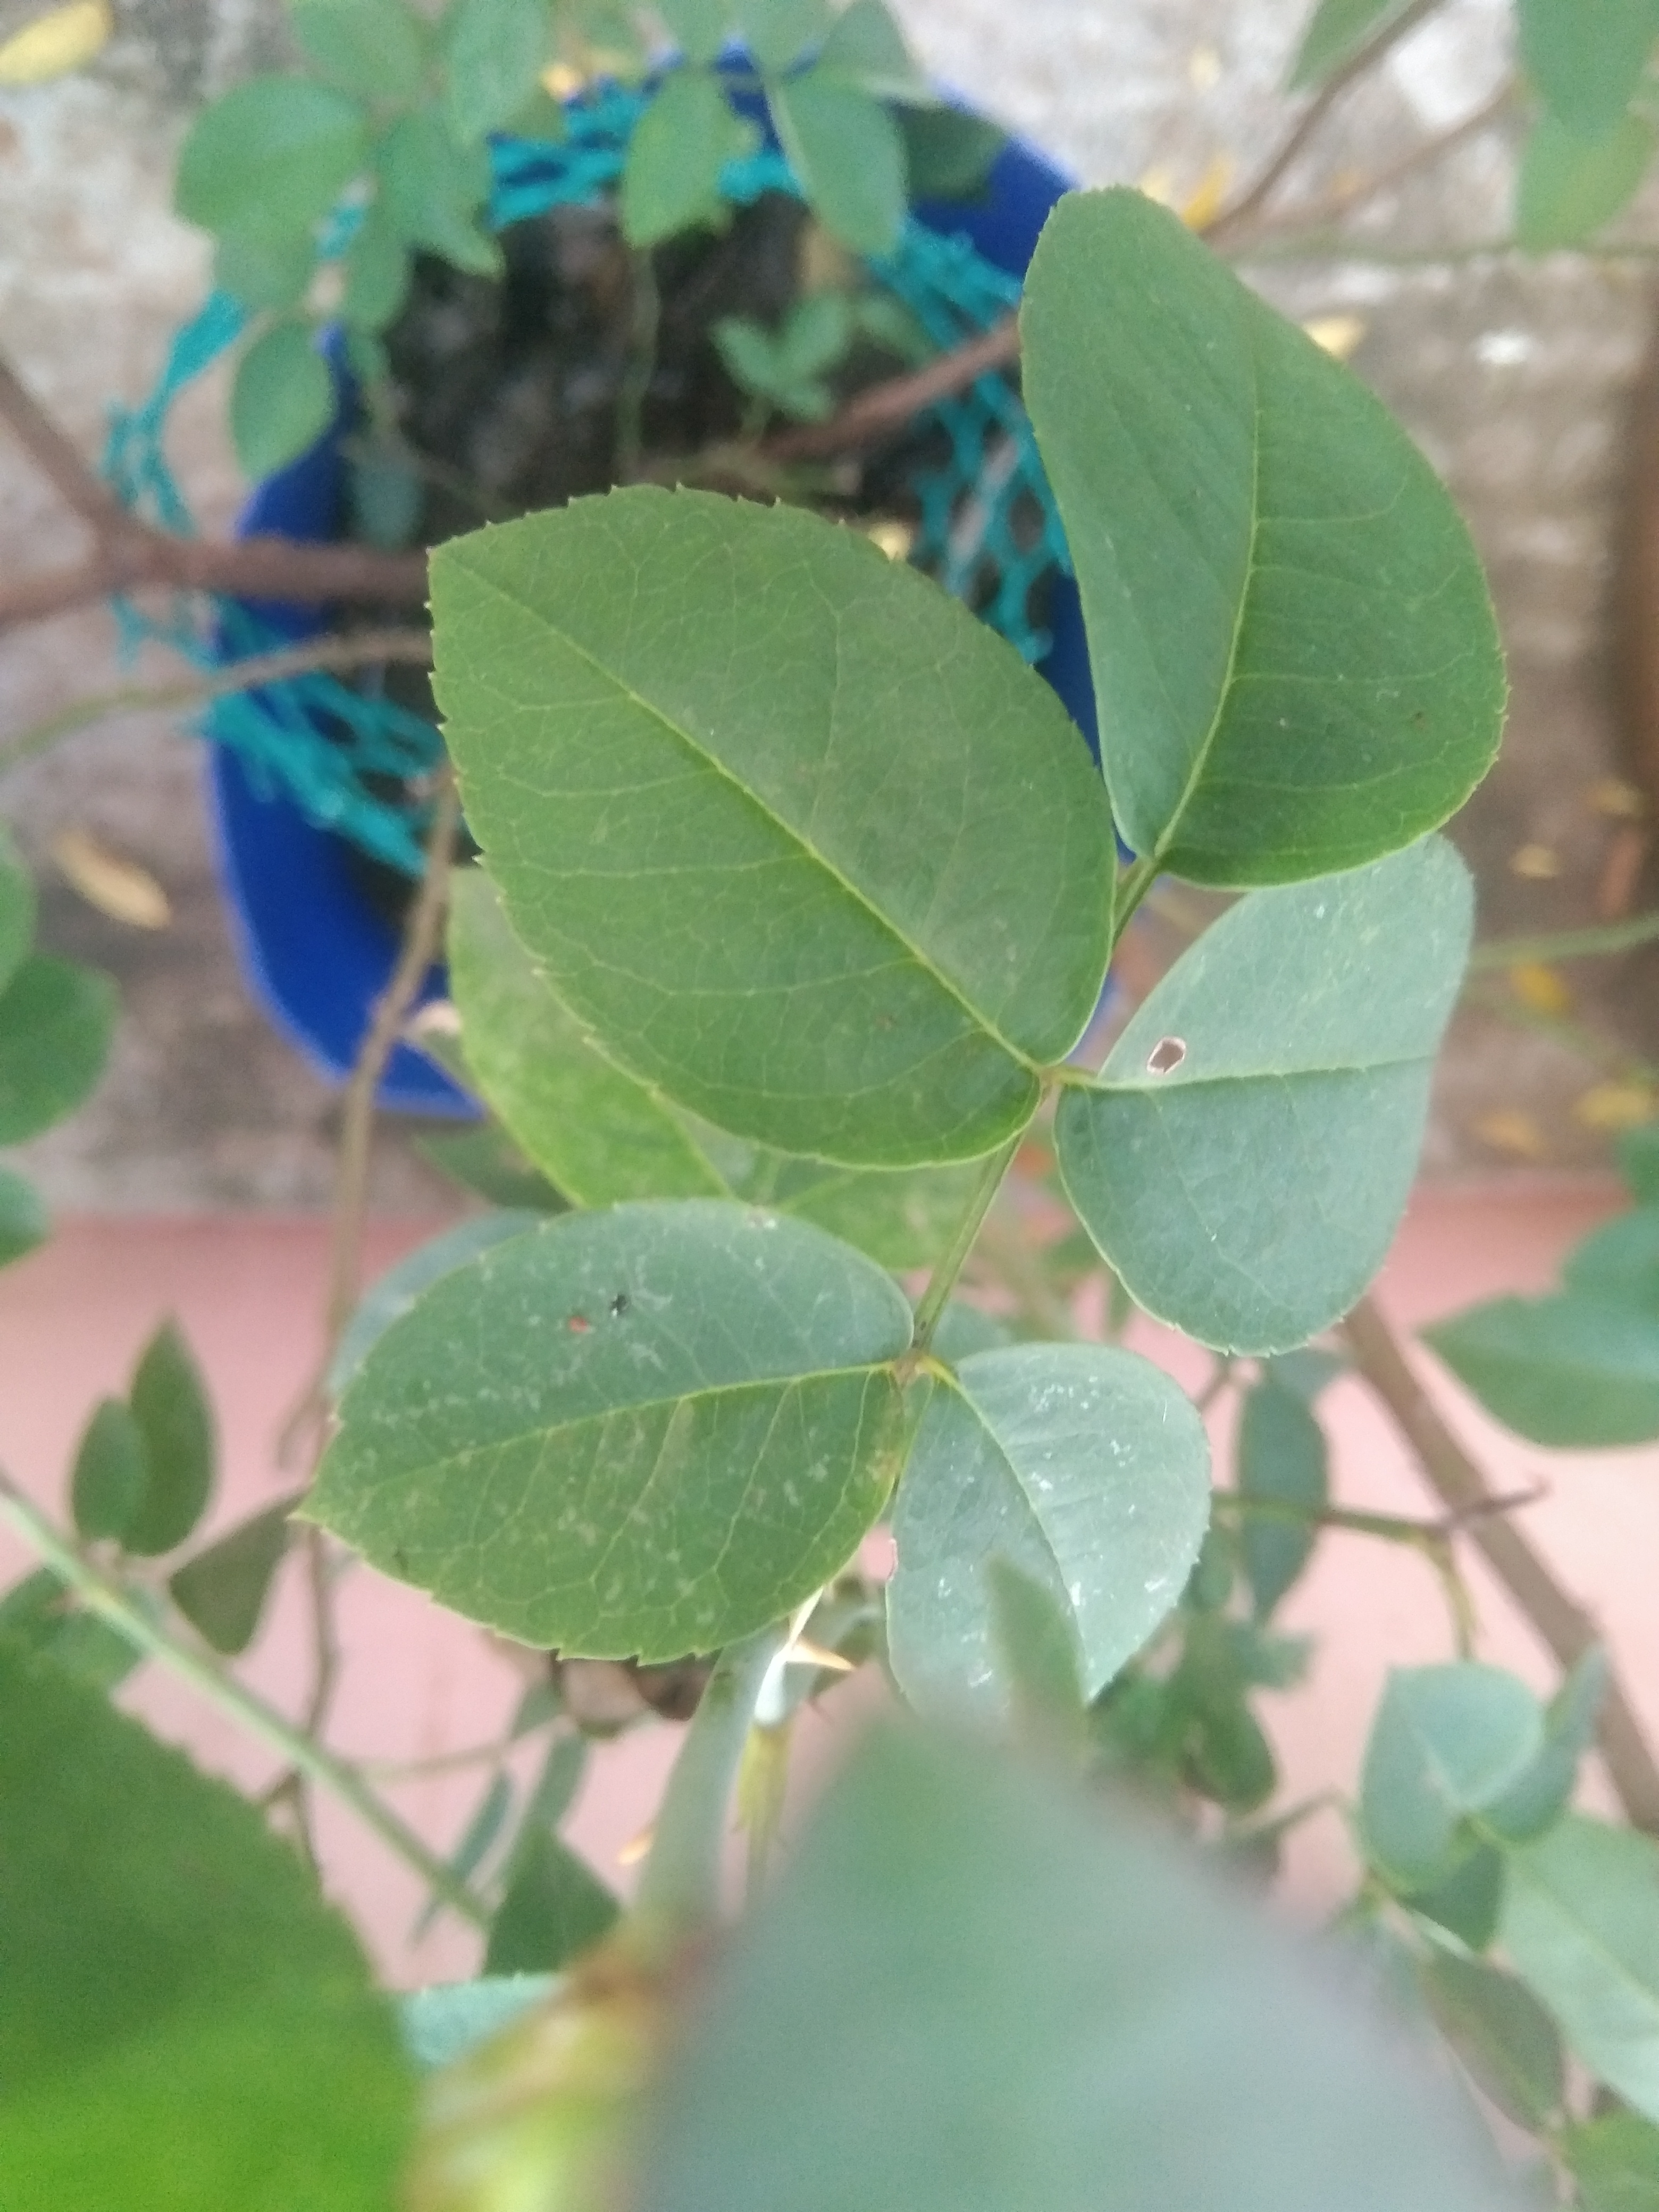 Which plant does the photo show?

rose
